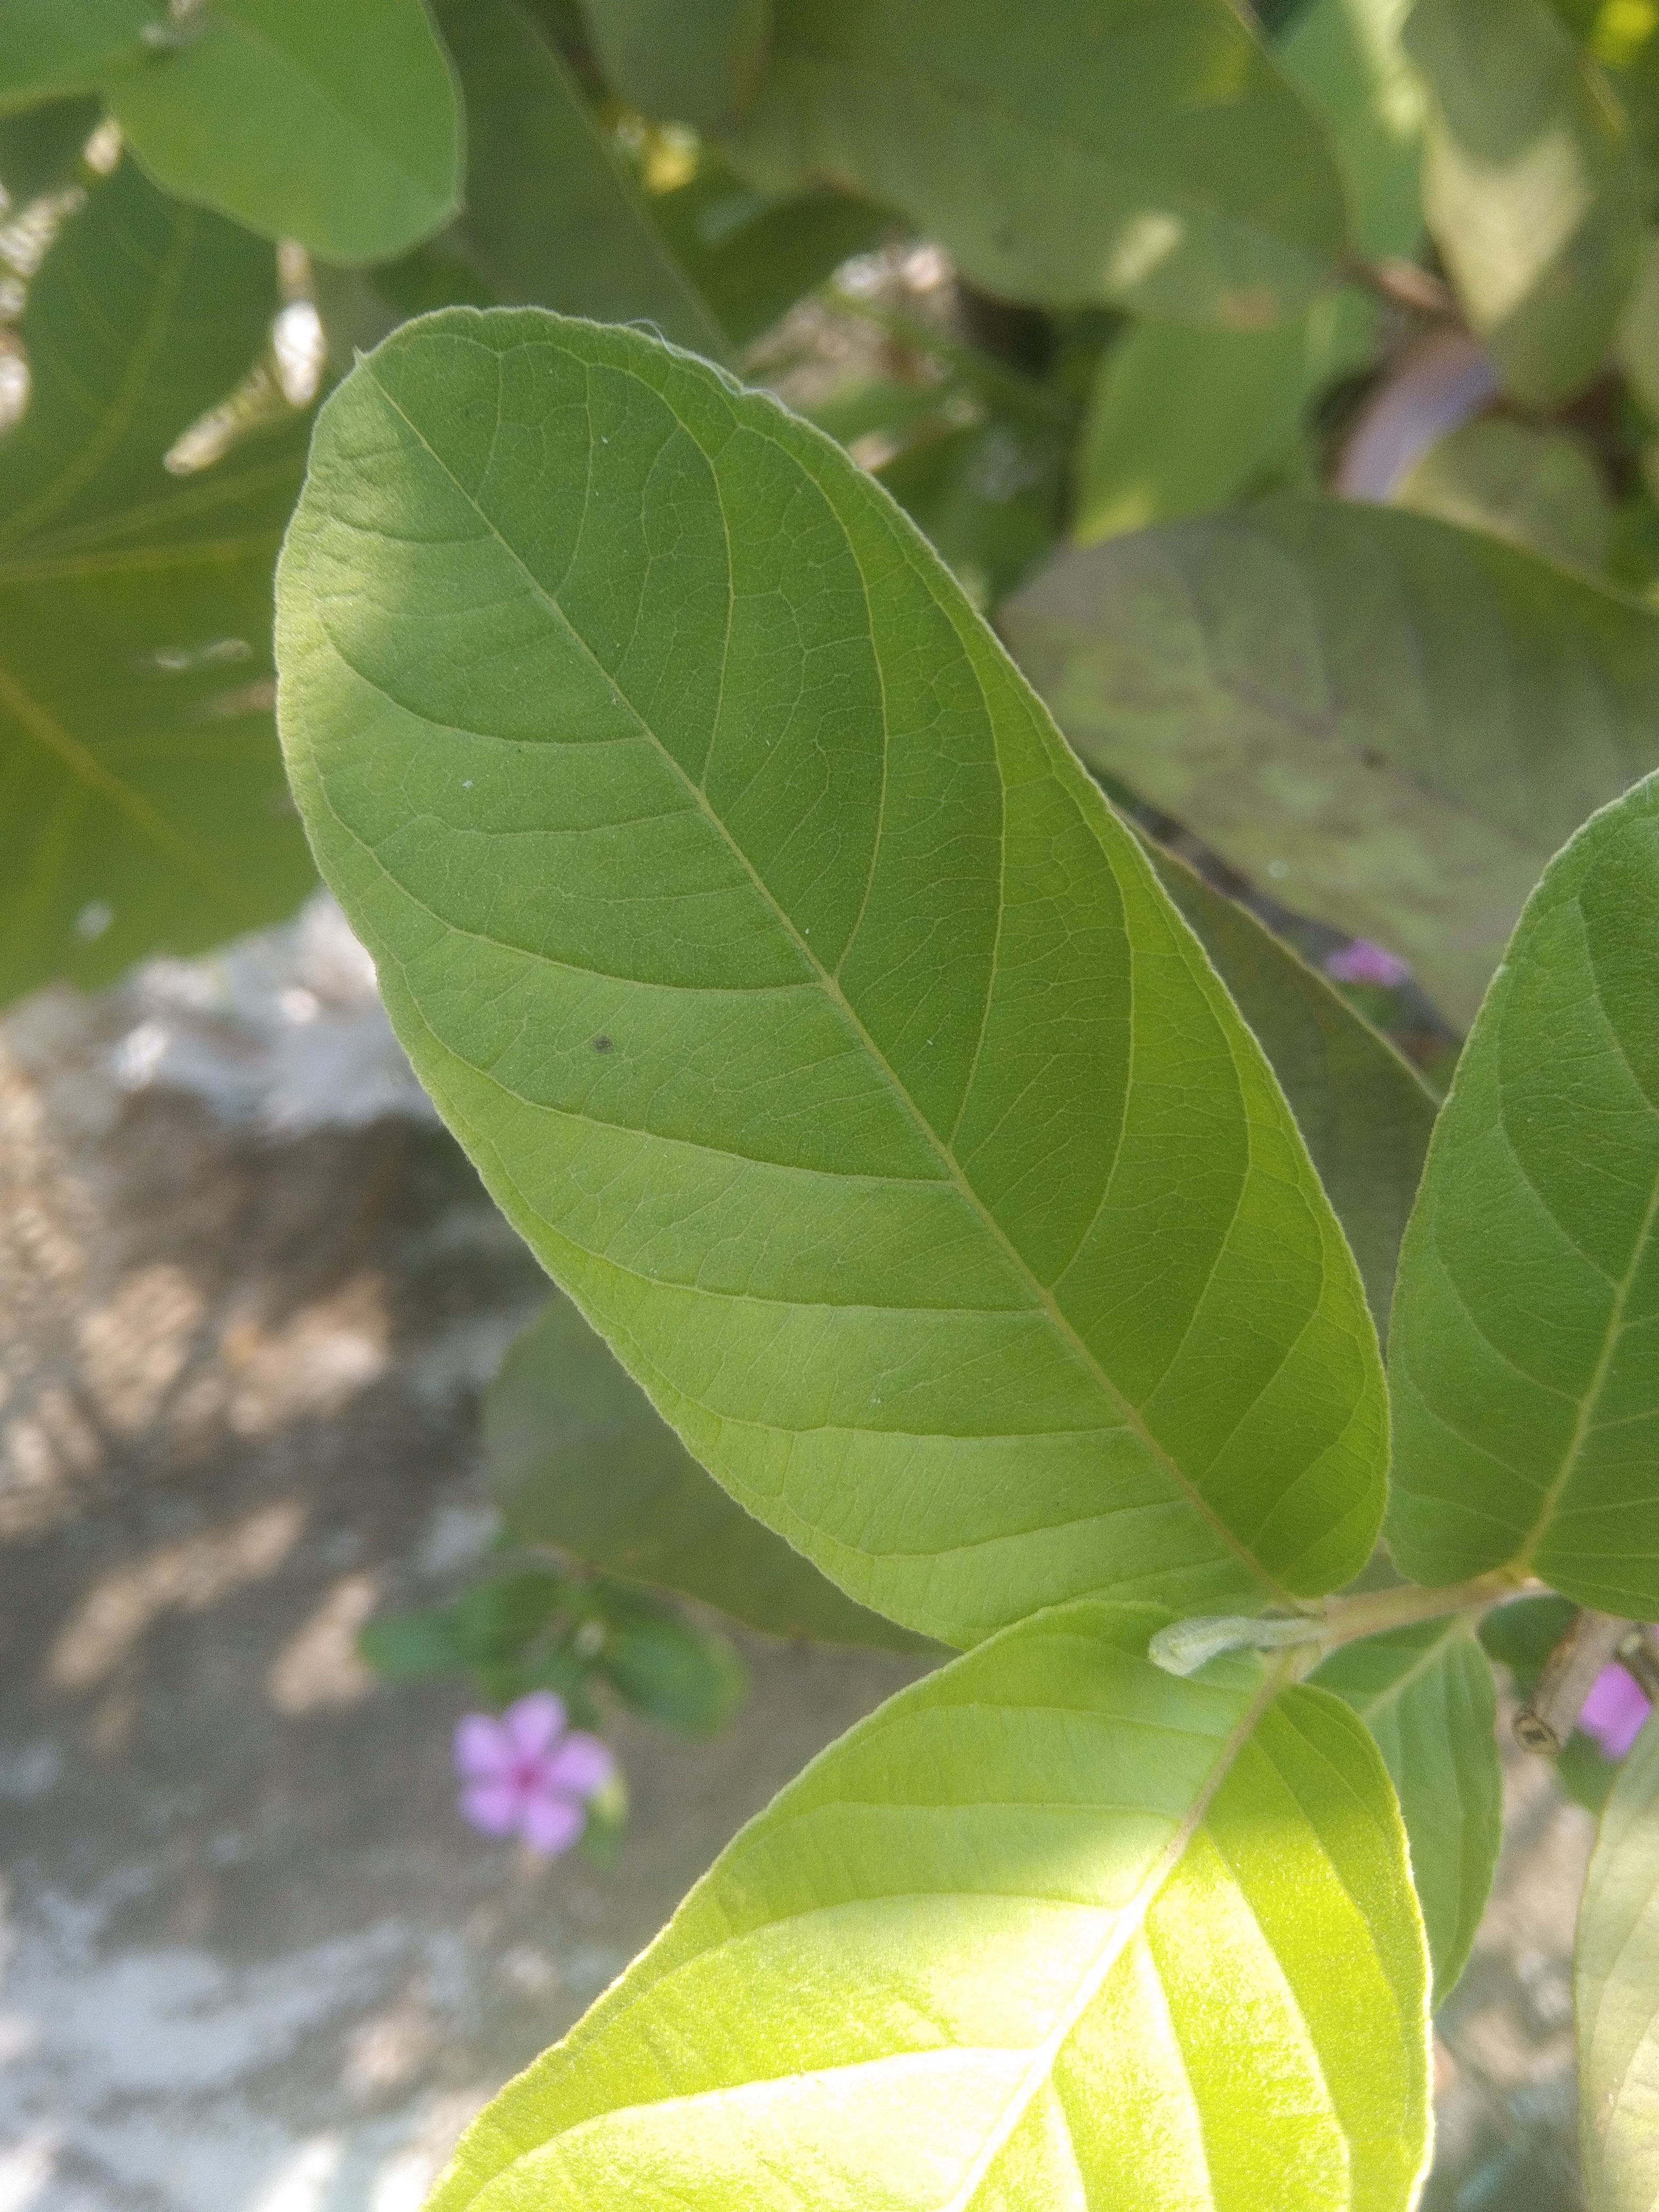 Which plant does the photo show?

guava
